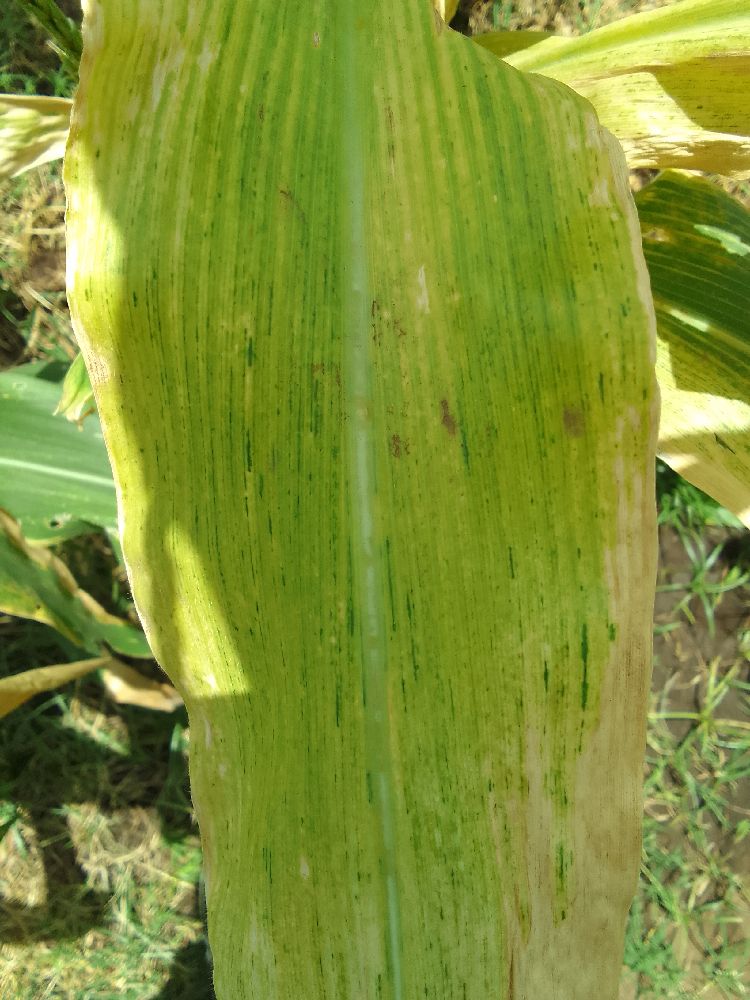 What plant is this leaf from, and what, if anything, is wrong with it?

maize, maize lethal necrosis
